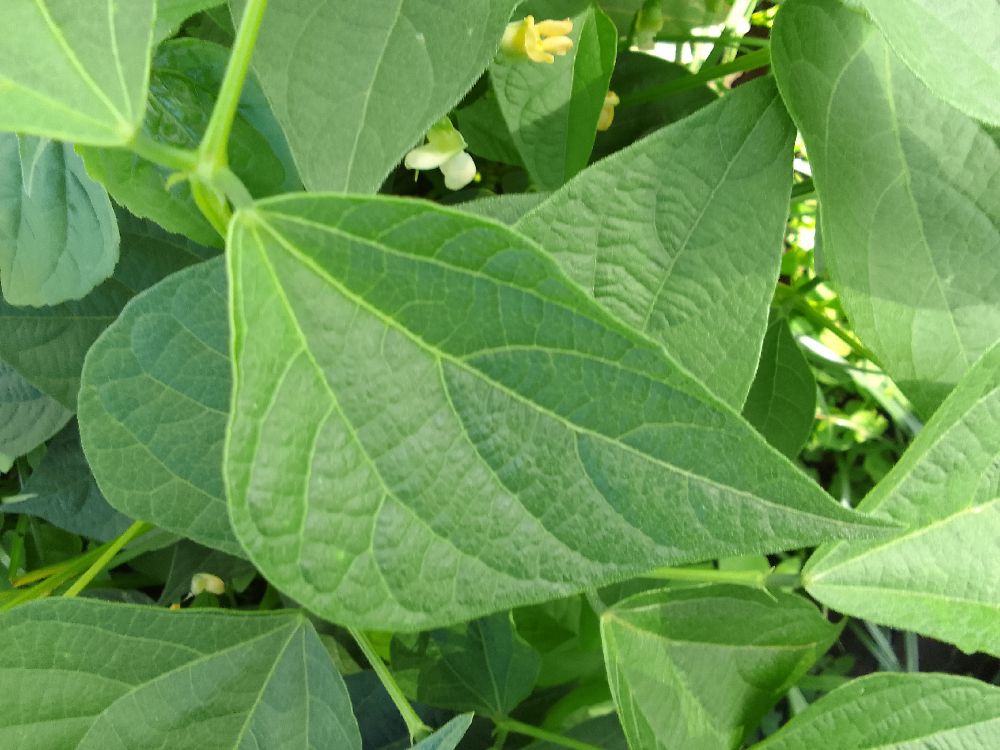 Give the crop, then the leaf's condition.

common bean, healthy
